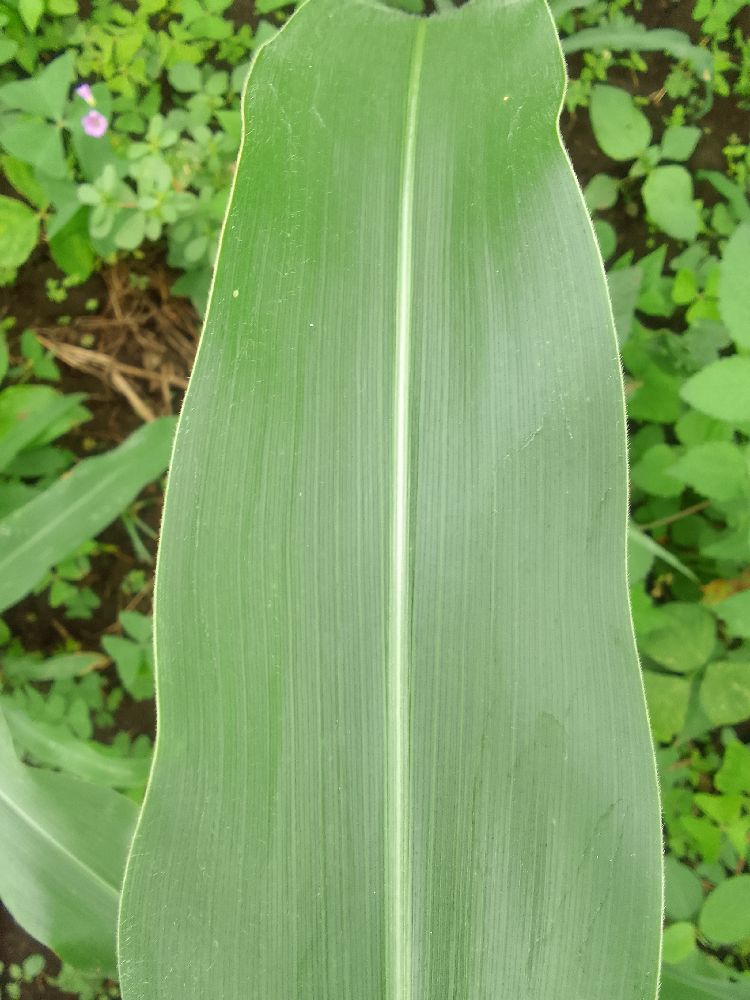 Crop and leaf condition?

maize, healthy
